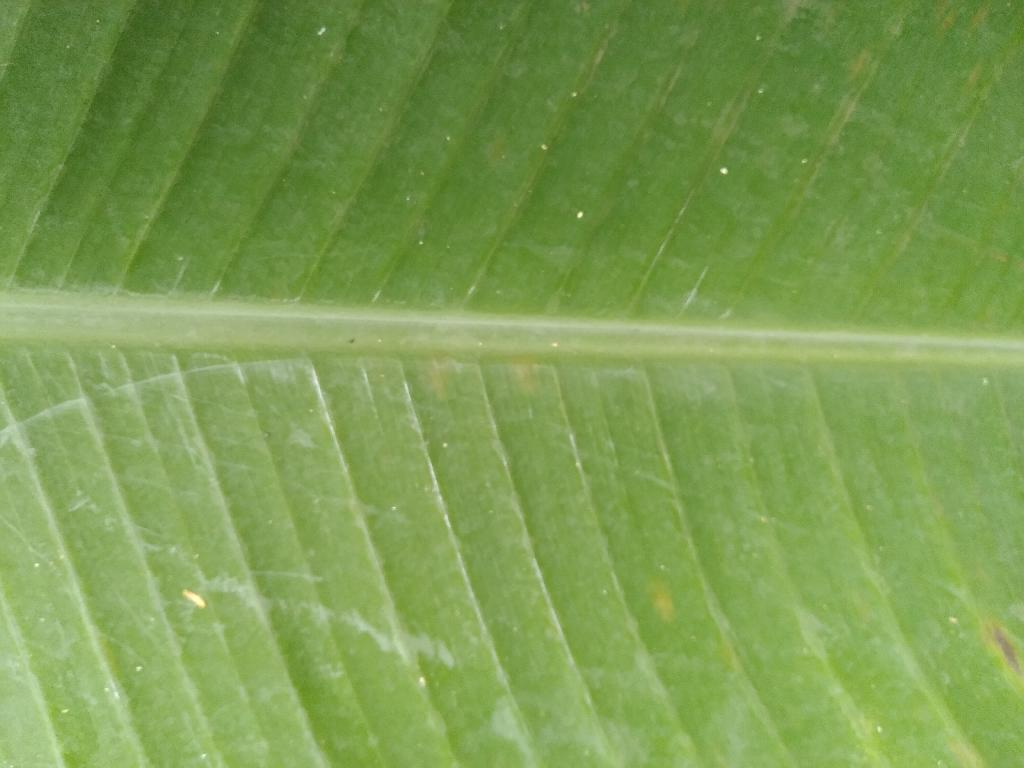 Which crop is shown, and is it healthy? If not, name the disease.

banana, healthy
